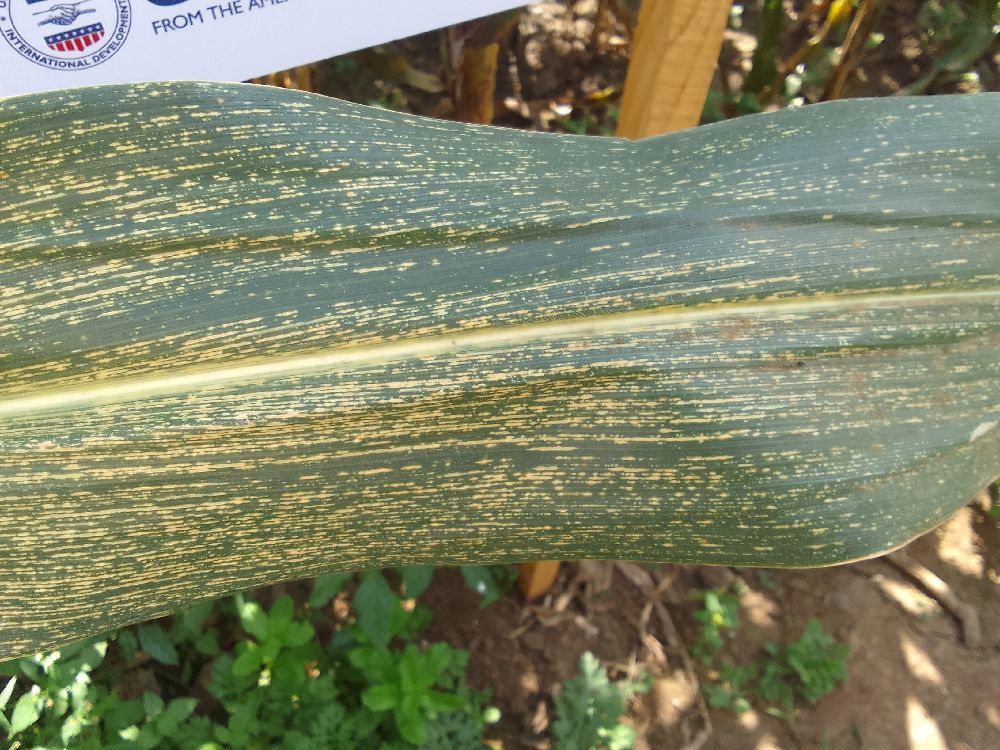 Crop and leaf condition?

maize, maize streak virus
